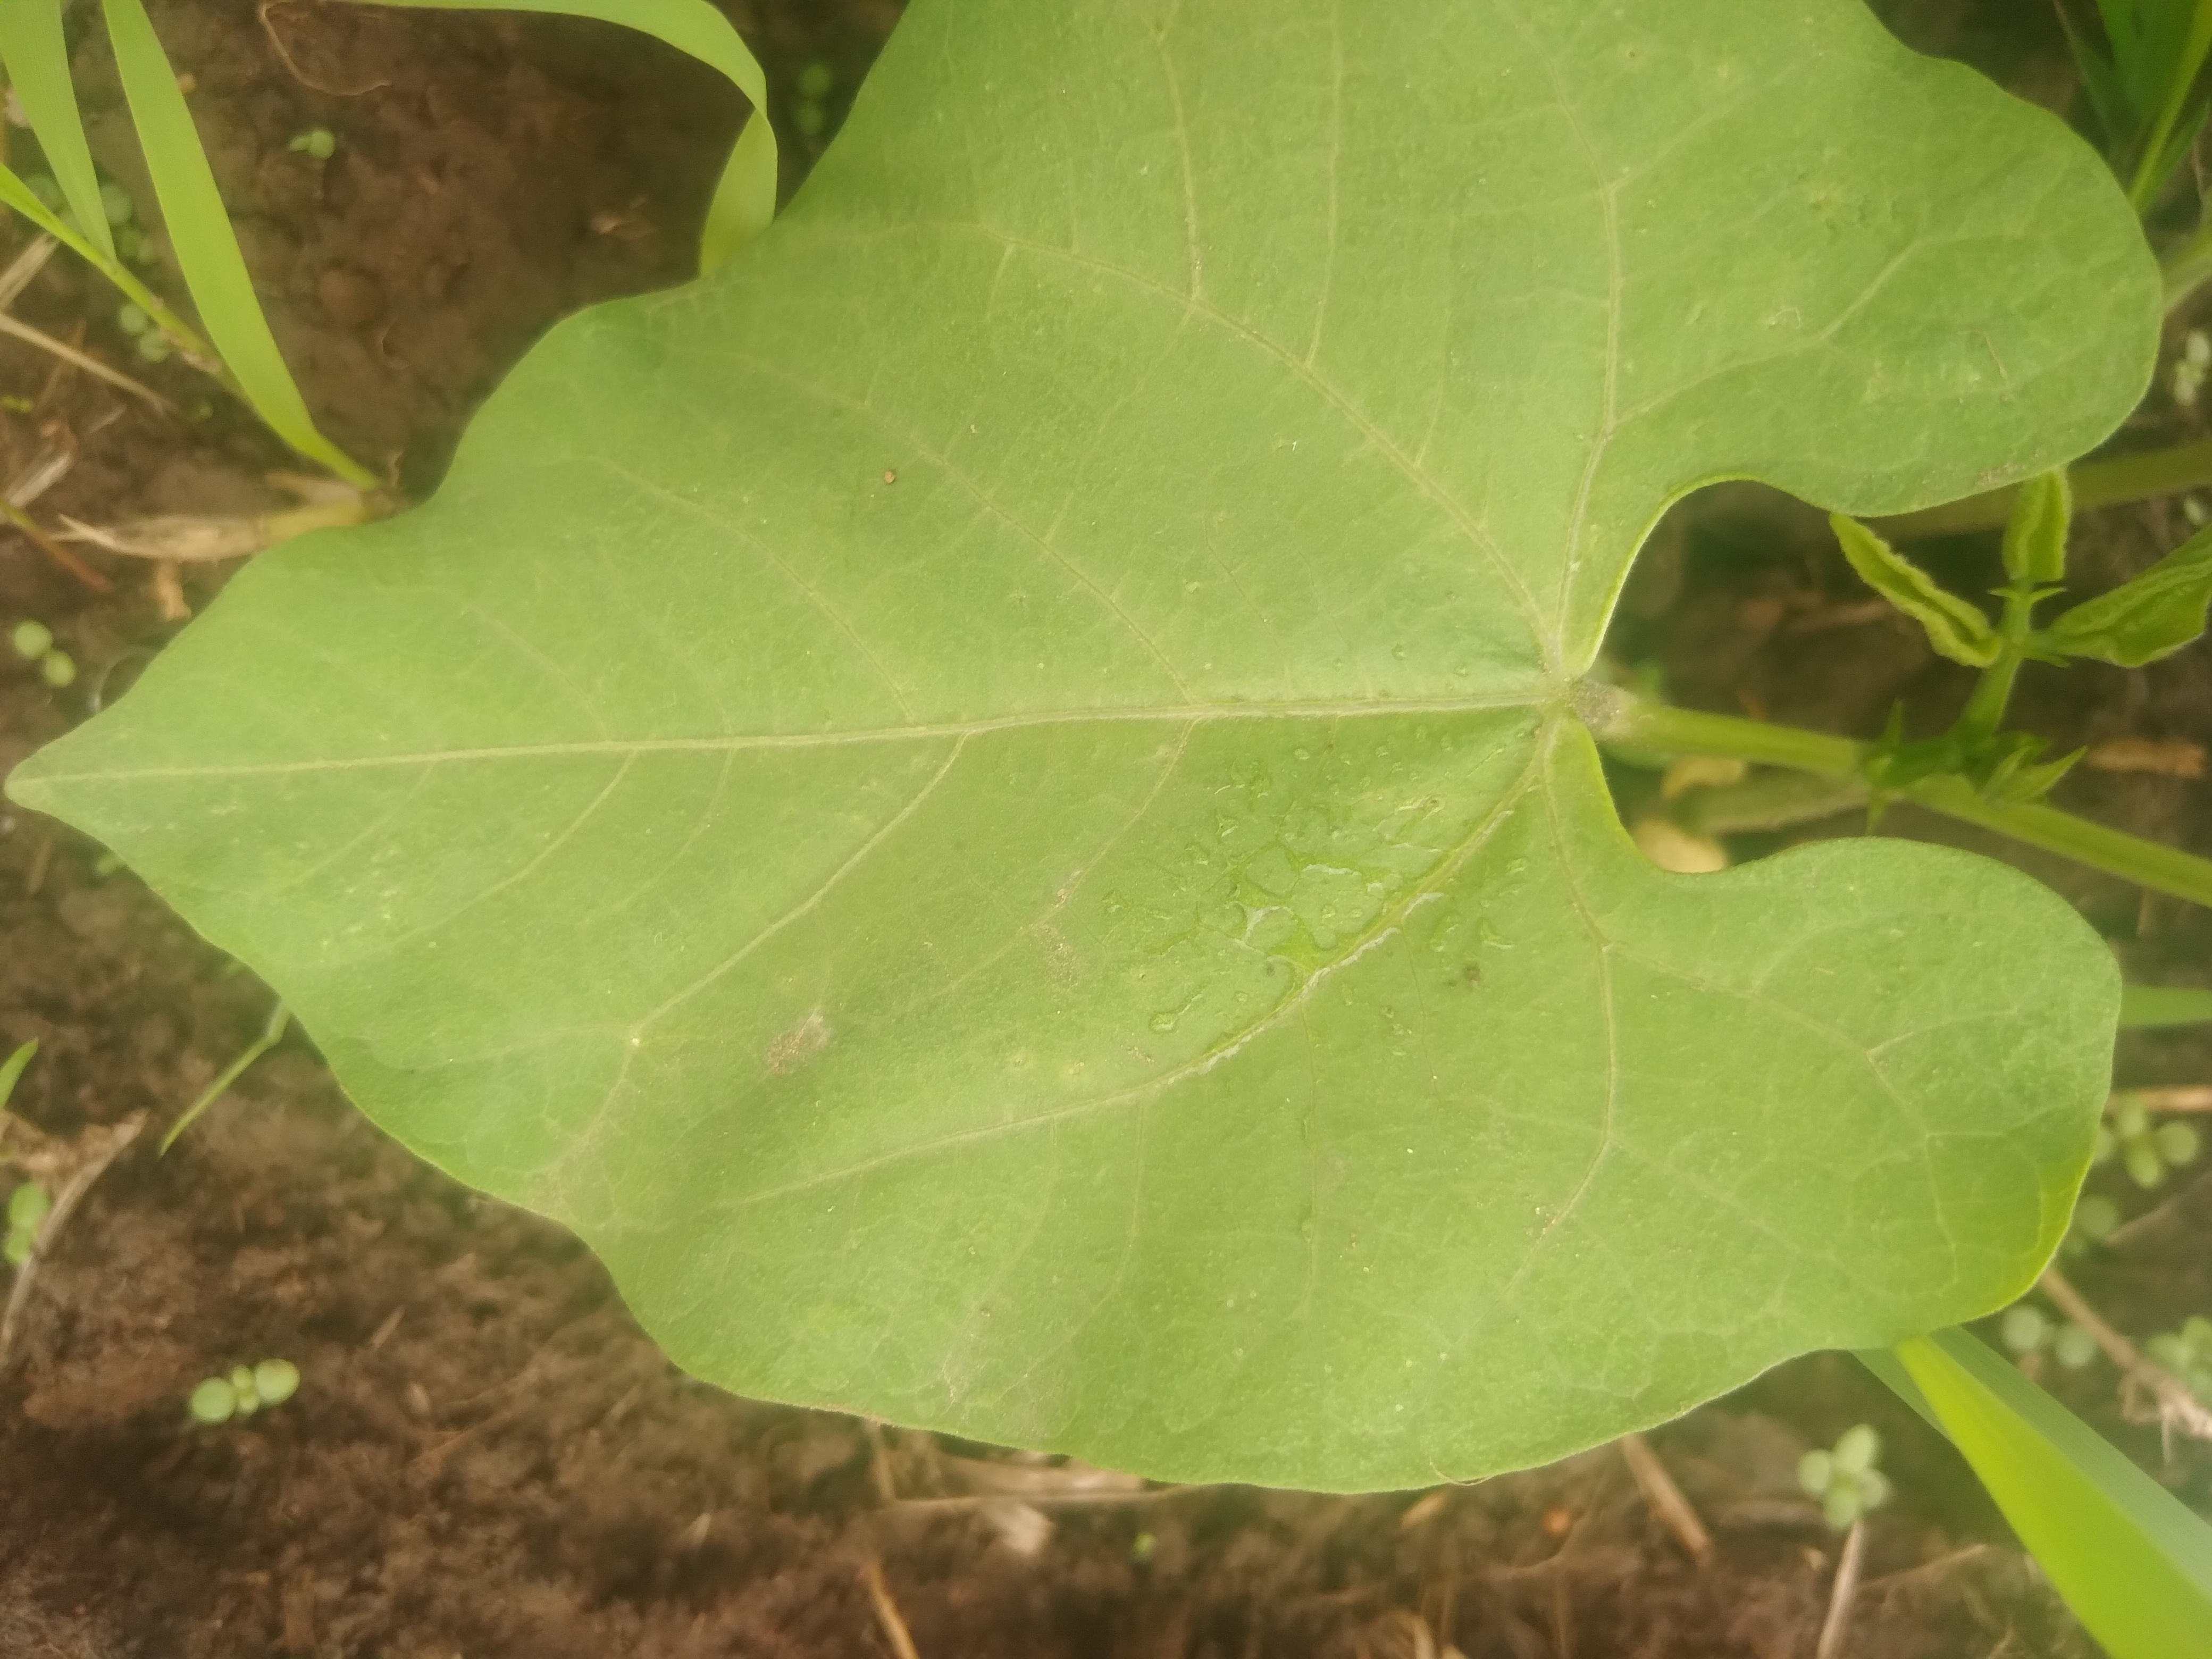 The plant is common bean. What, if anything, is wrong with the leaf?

healthy
